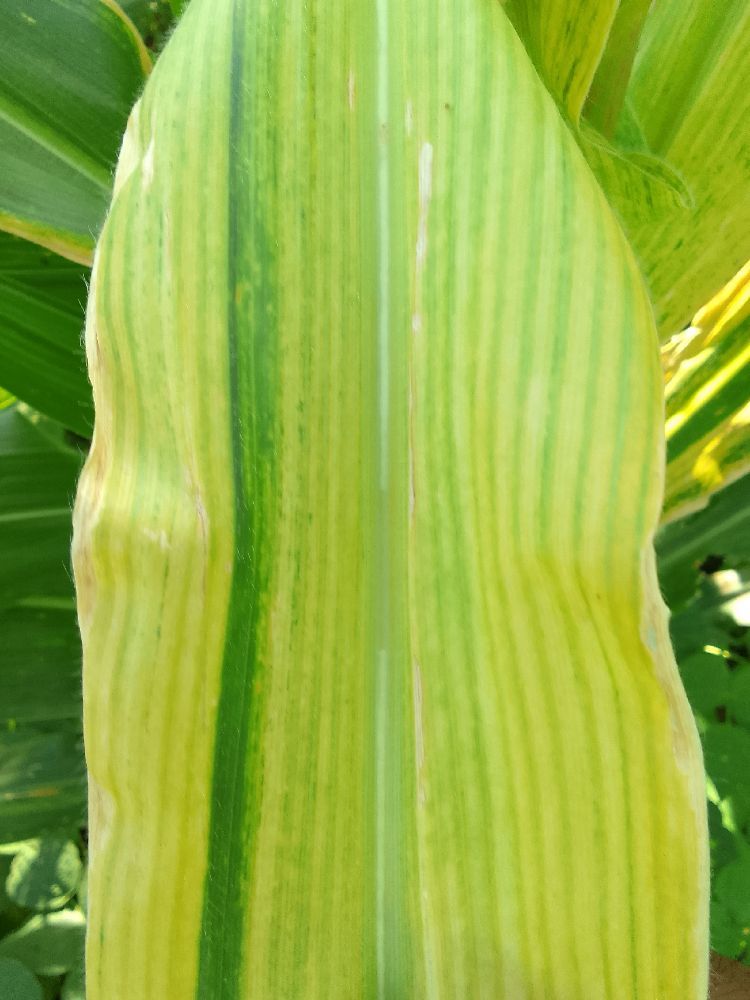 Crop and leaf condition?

maize, maize lethal necrosis
